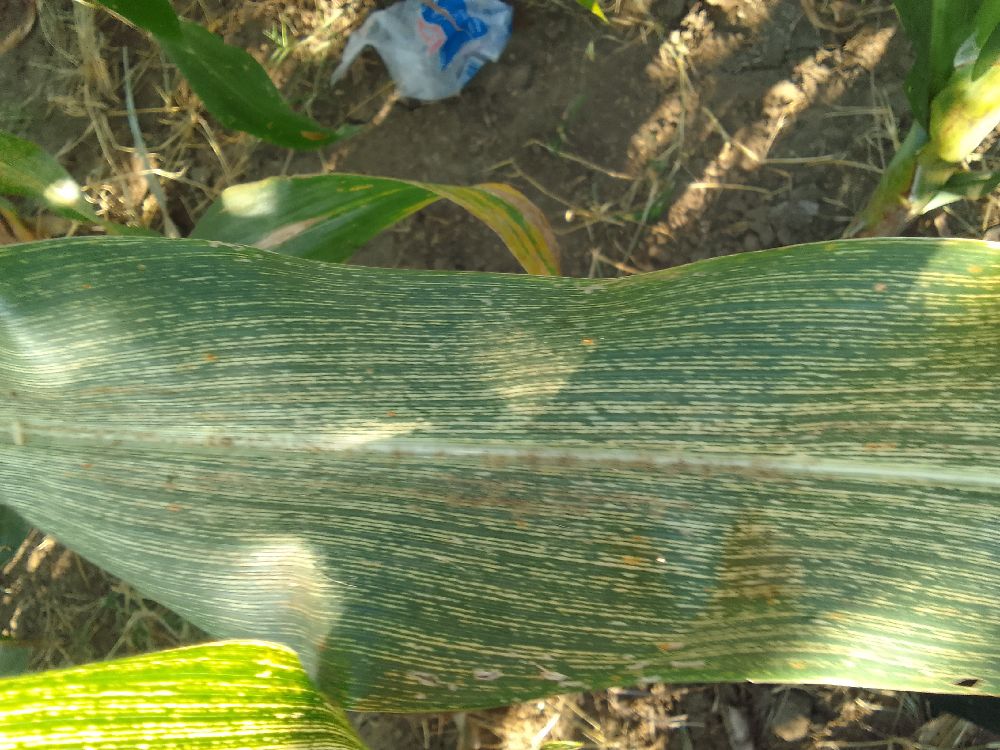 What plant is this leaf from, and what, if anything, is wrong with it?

maize, maize streak virus
